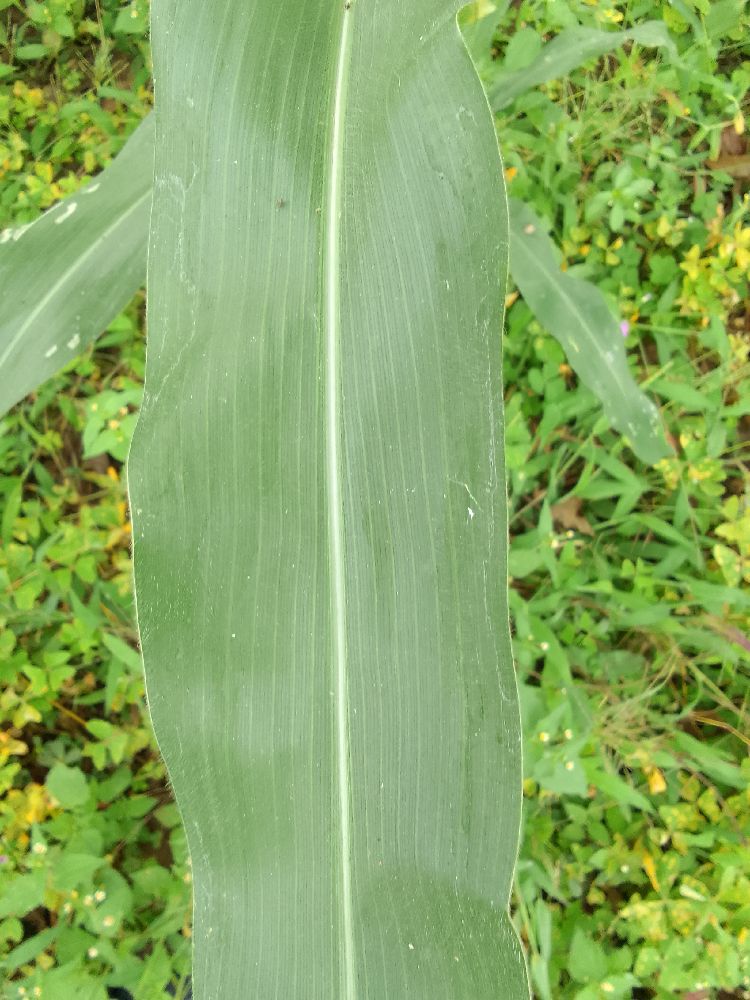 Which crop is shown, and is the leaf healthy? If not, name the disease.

maize, healthy
